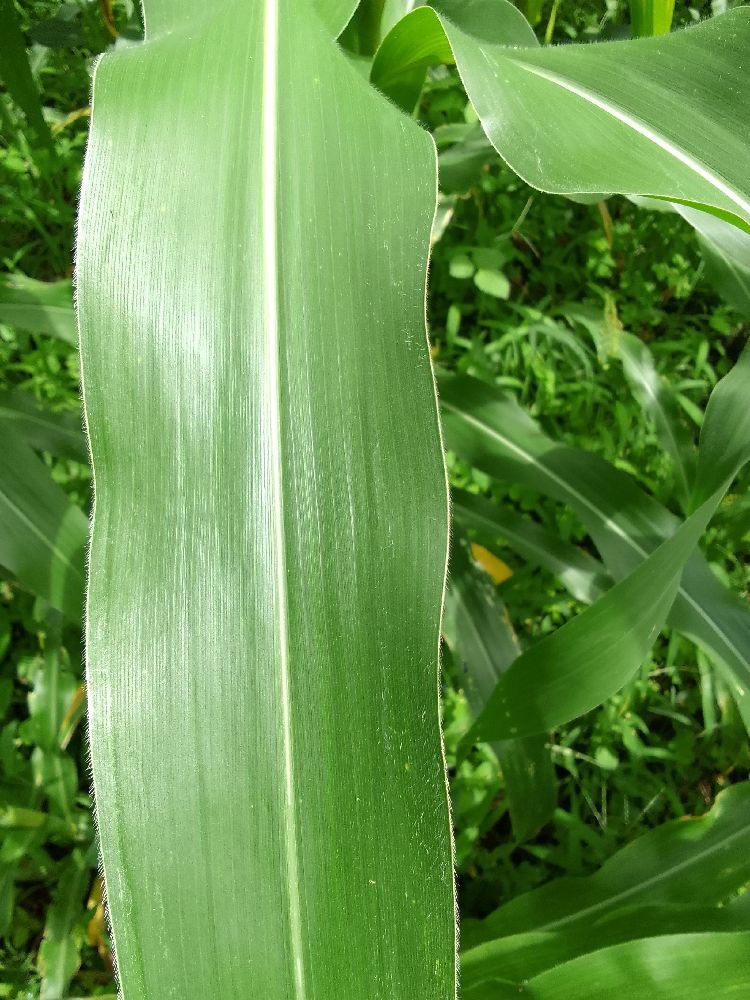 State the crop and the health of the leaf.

maize, healthy
